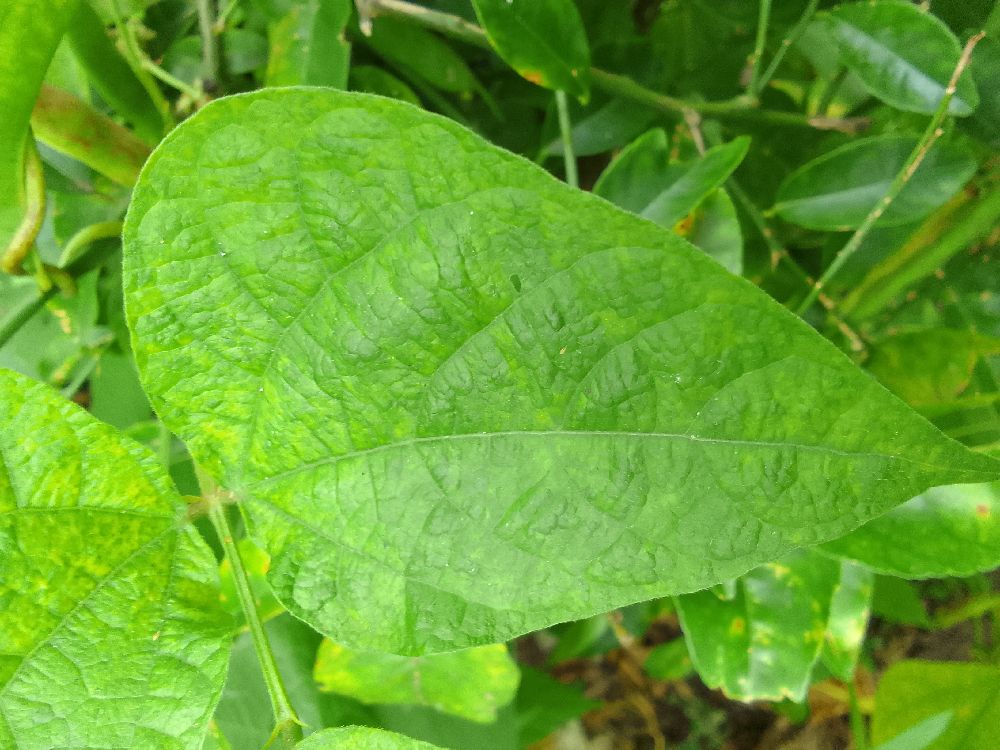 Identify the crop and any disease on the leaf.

common bean, healthy
